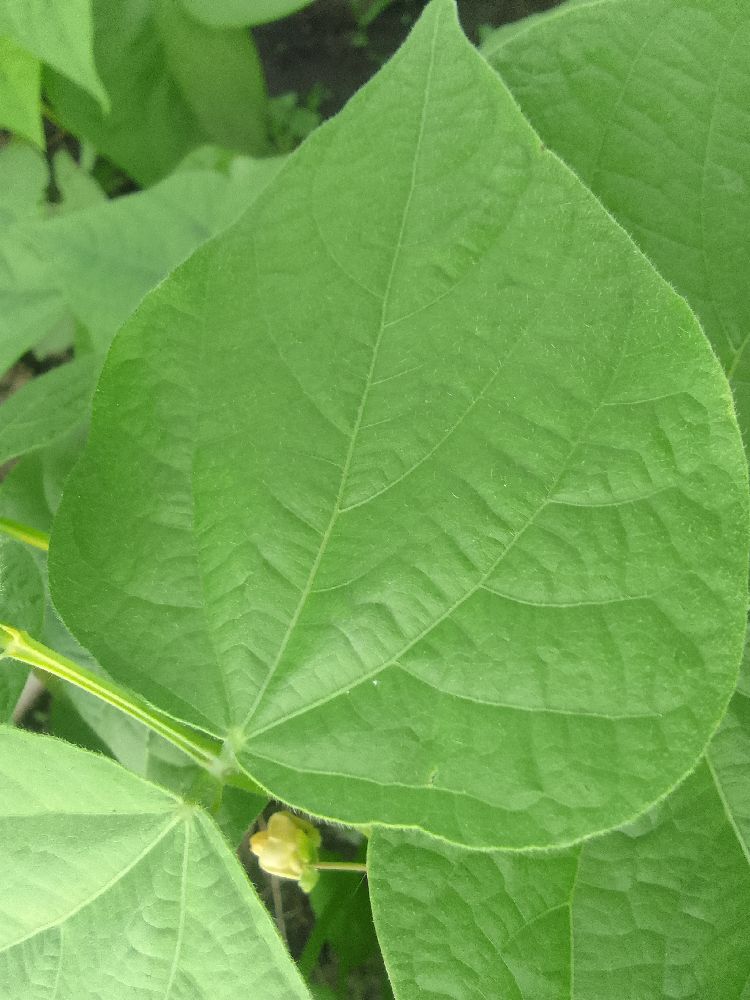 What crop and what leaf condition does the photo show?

common bean, healthy
